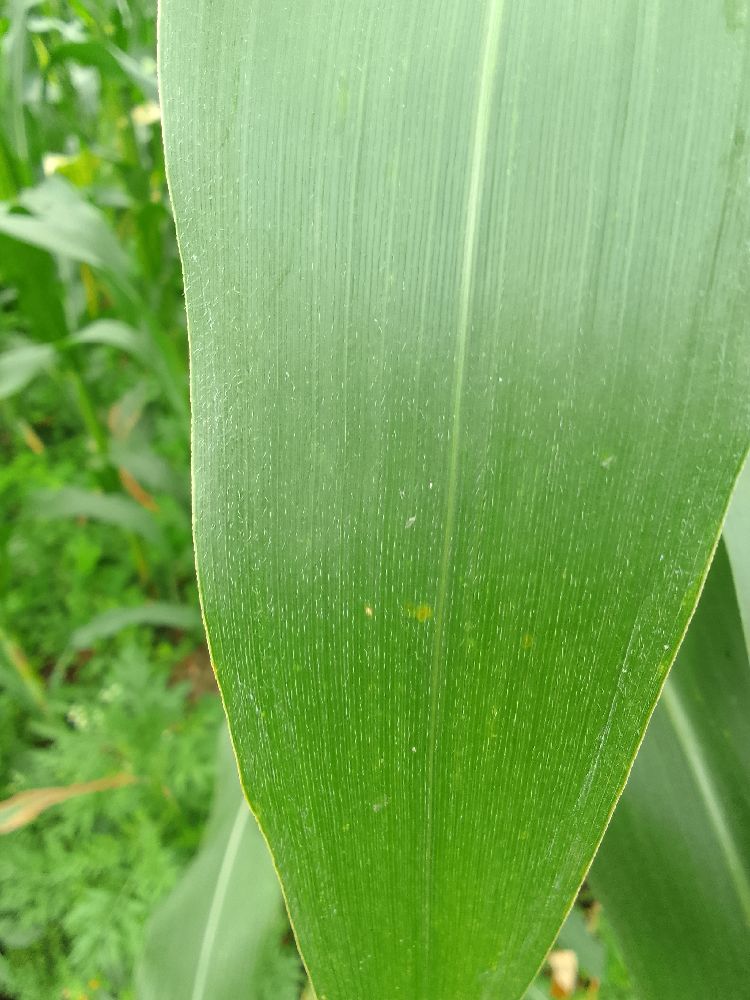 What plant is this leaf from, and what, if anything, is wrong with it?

maize, healthy
